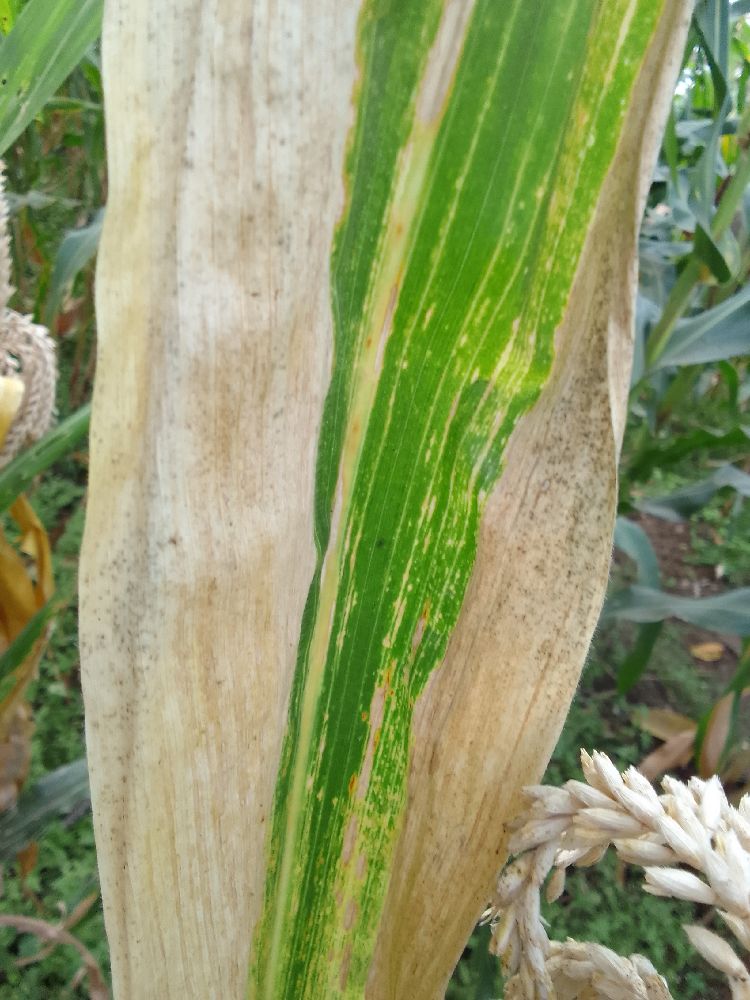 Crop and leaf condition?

maize, maize lethal necrosis
